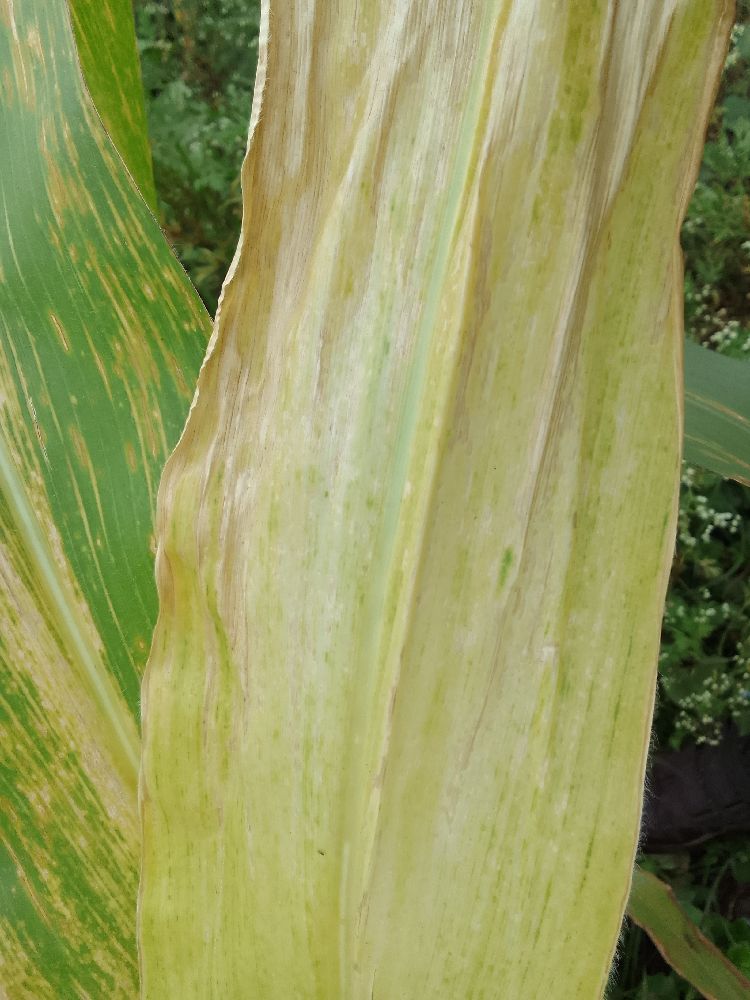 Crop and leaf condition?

maize, maize lethal necrosis
